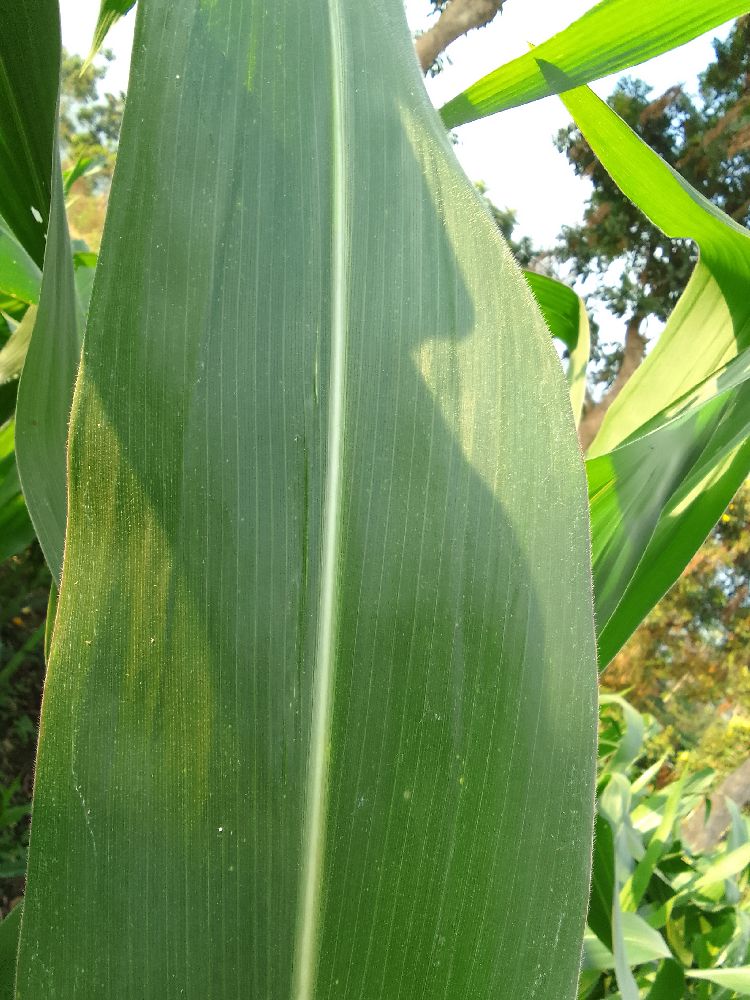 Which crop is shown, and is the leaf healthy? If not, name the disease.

maize, healthy
